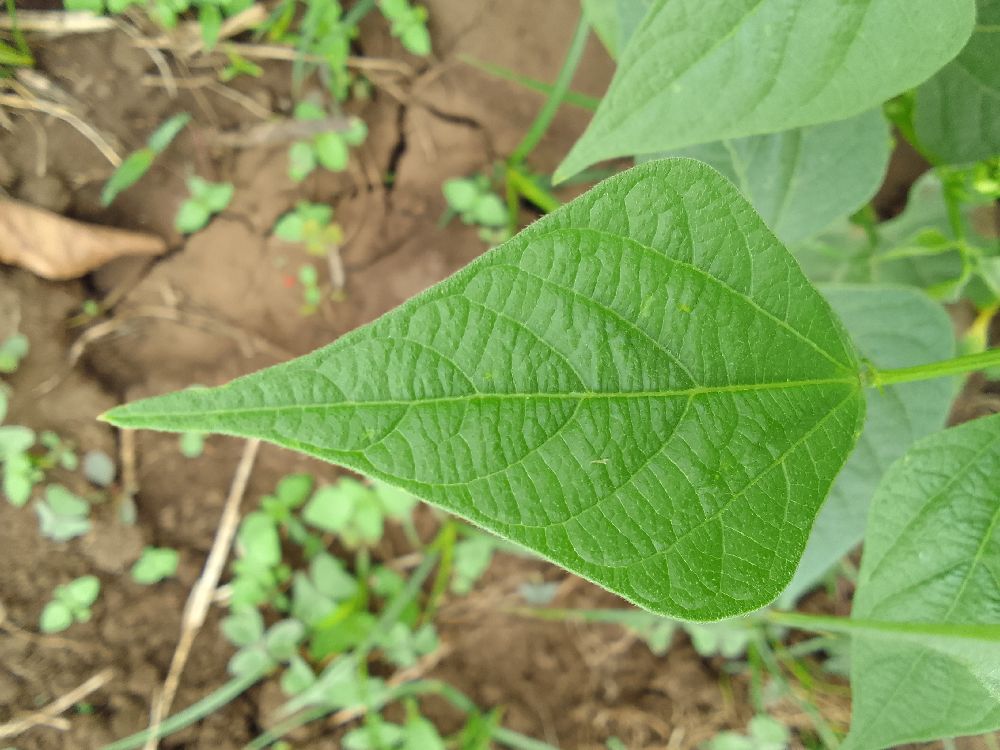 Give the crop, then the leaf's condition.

common bean, healthy
